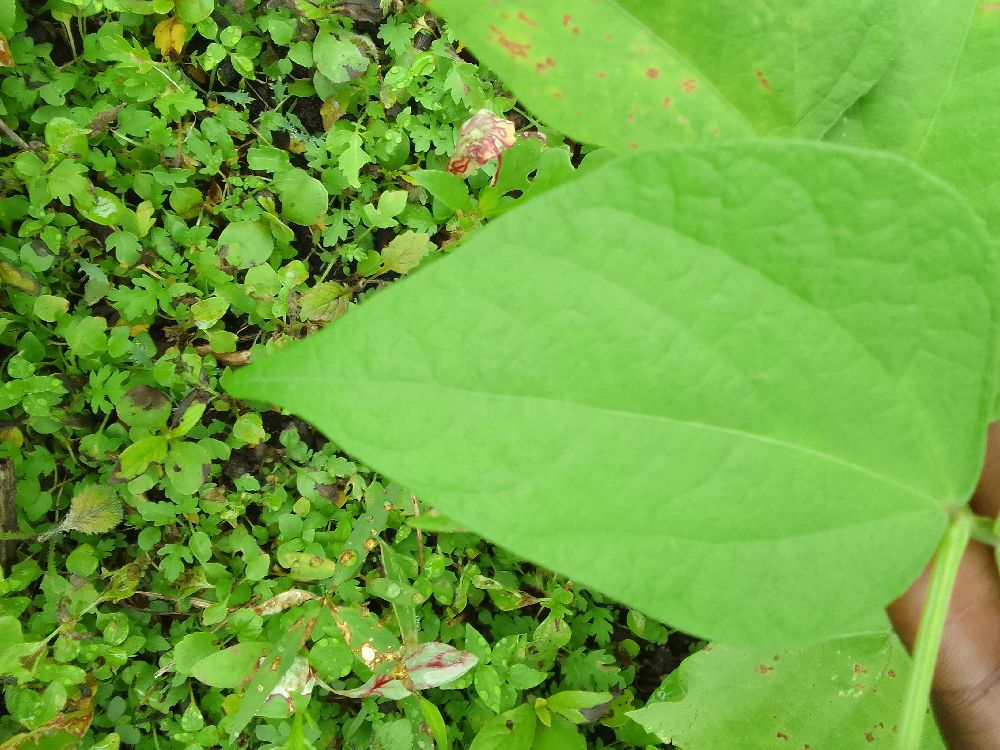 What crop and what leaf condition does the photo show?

common bean, healthy
